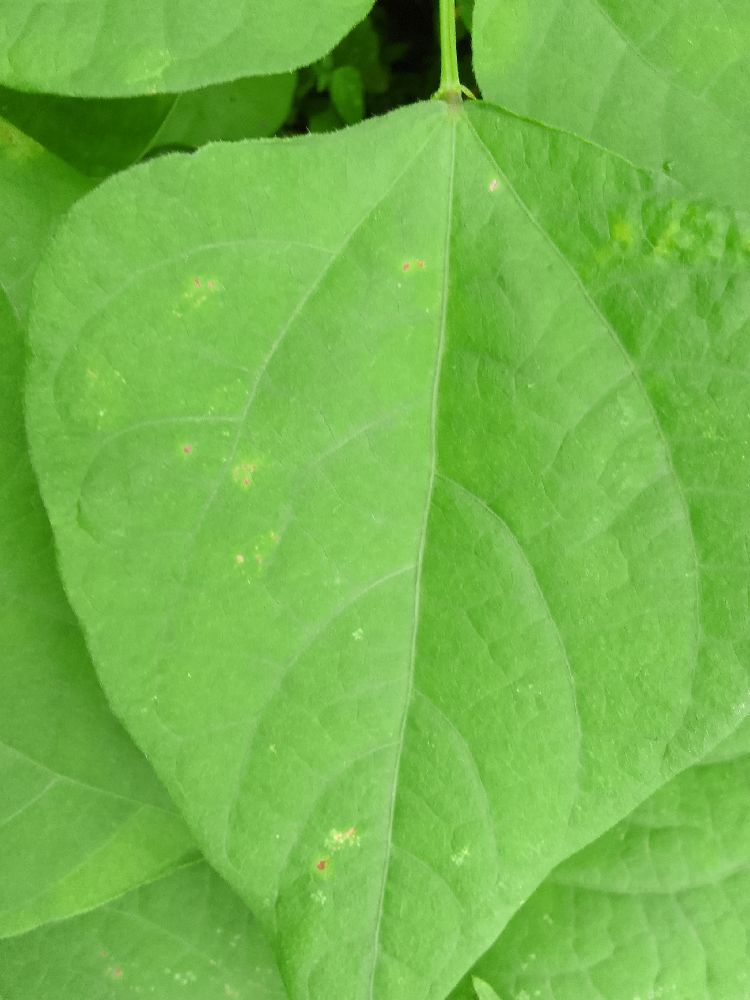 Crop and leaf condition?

common bean, healthy
